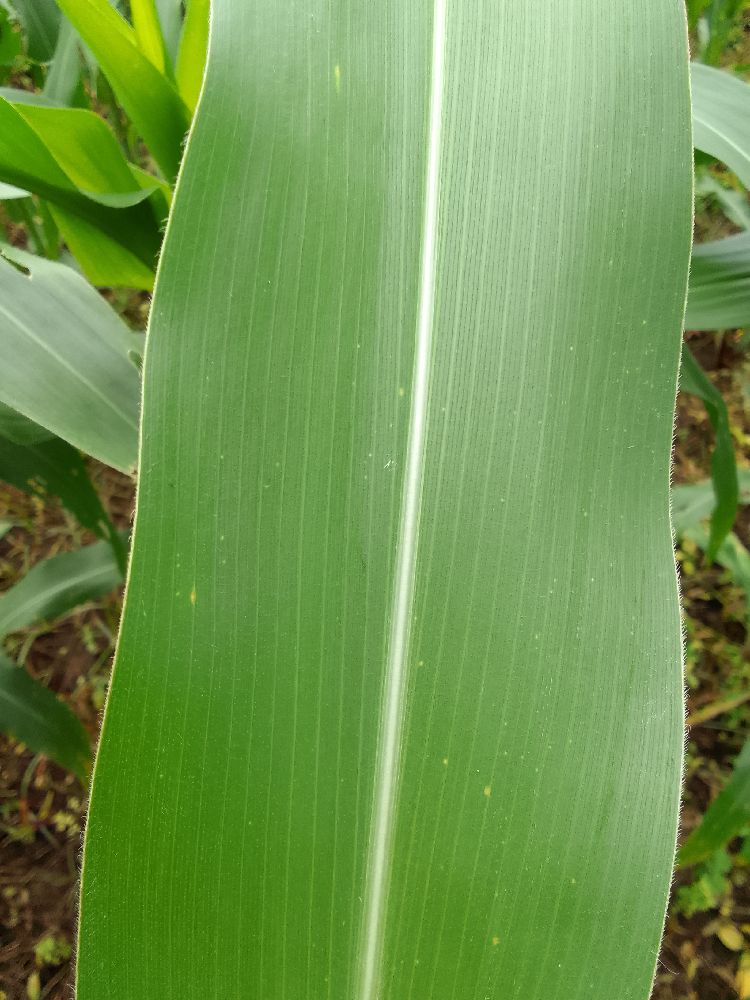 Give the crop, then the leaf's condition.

maize, healthy
